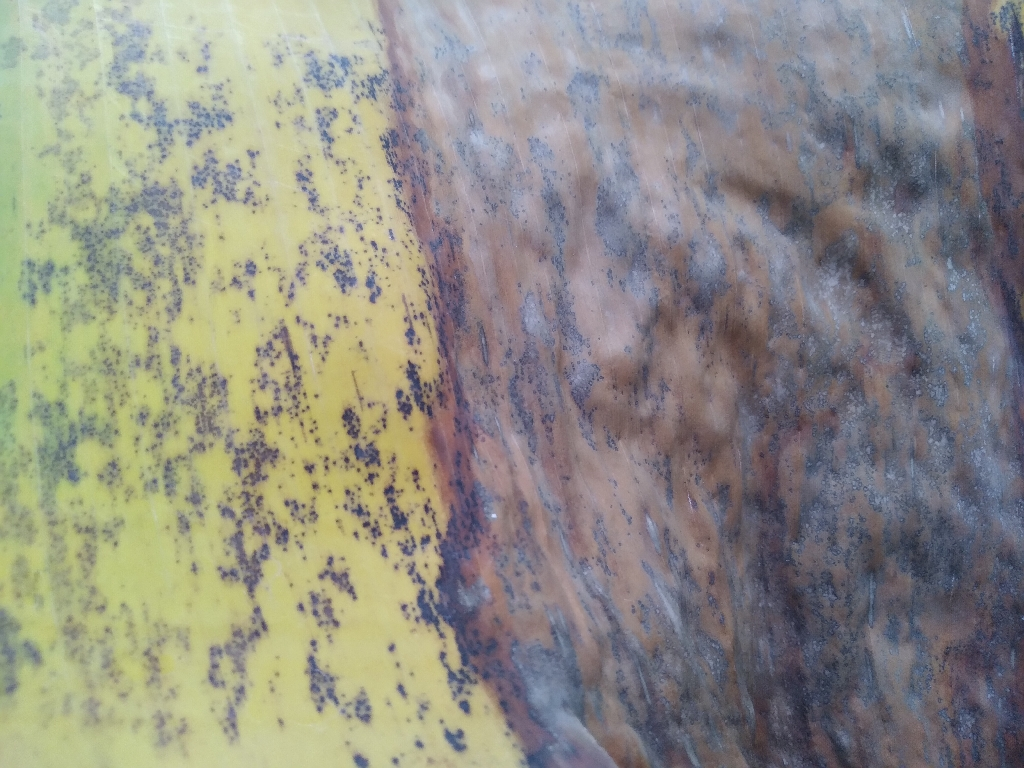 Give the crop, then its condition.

banana, black sigatoka
